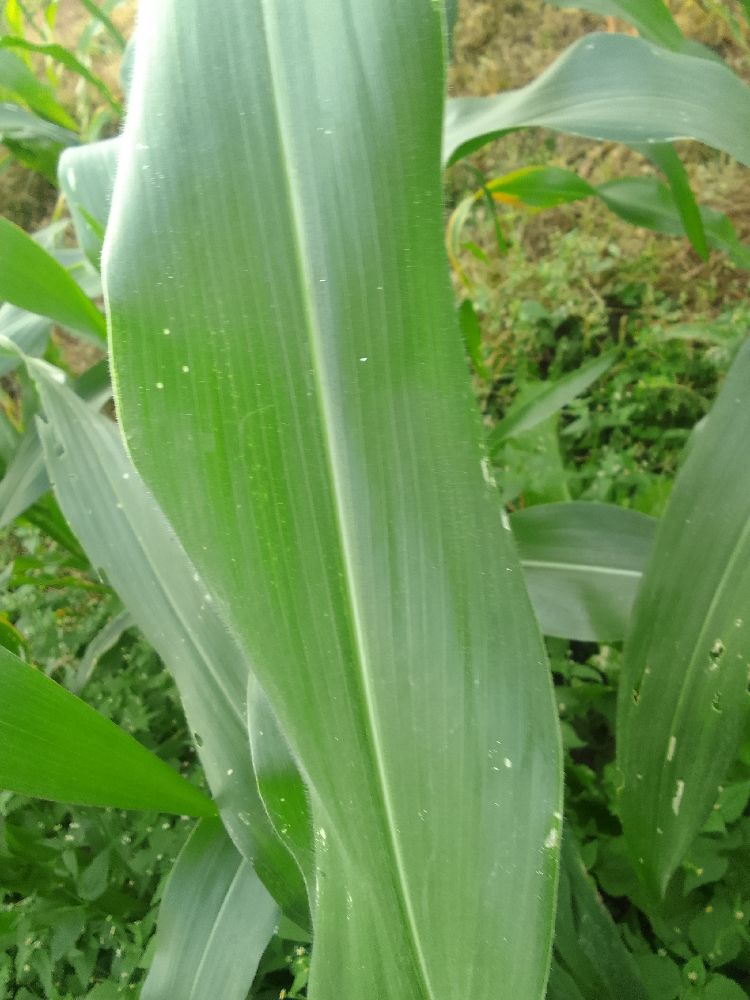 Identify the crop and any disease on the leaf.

maize, healthy
